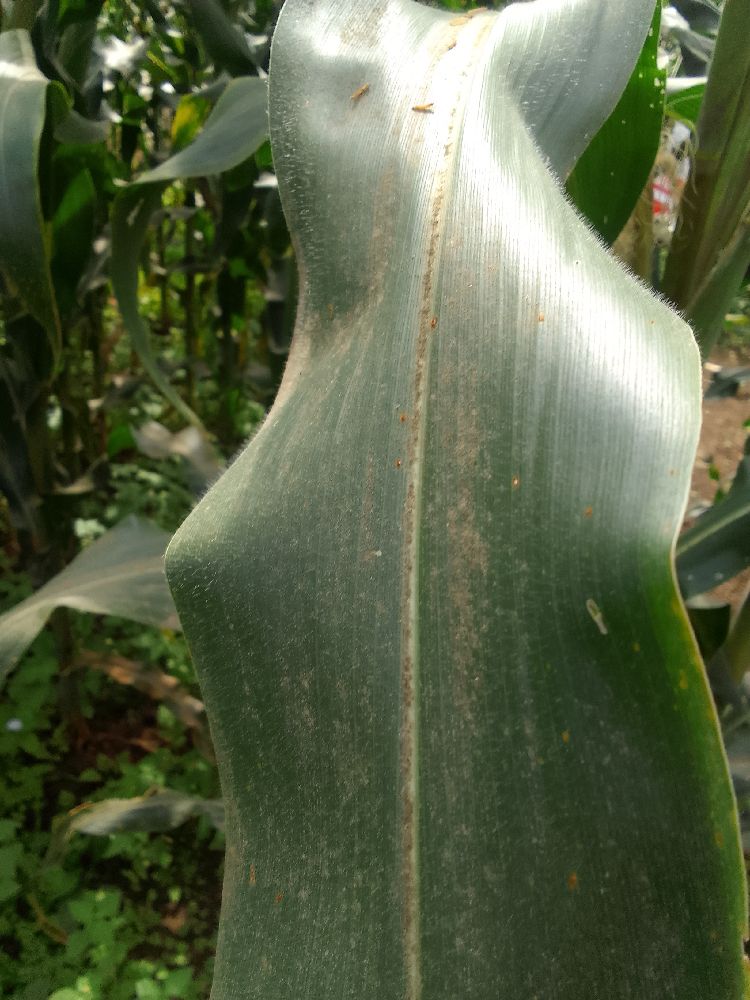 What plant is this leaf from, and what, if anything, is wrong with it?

maize, healthy
